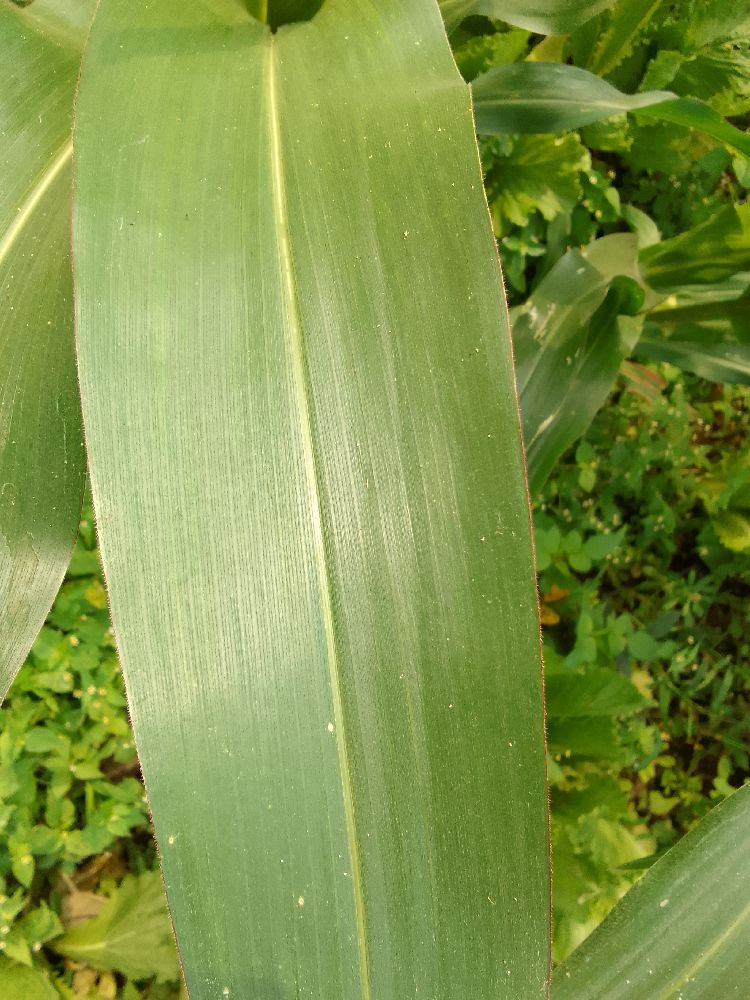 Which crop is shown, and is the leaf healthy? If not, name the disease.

maize, healthy
